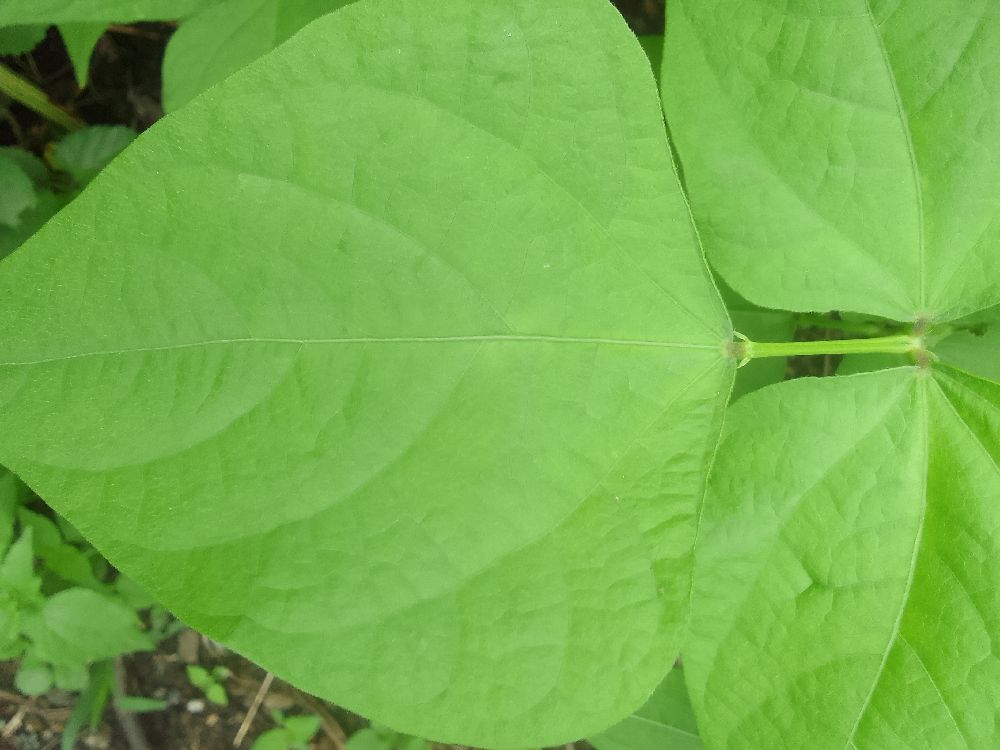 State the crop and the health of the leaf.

common bean, healthy
